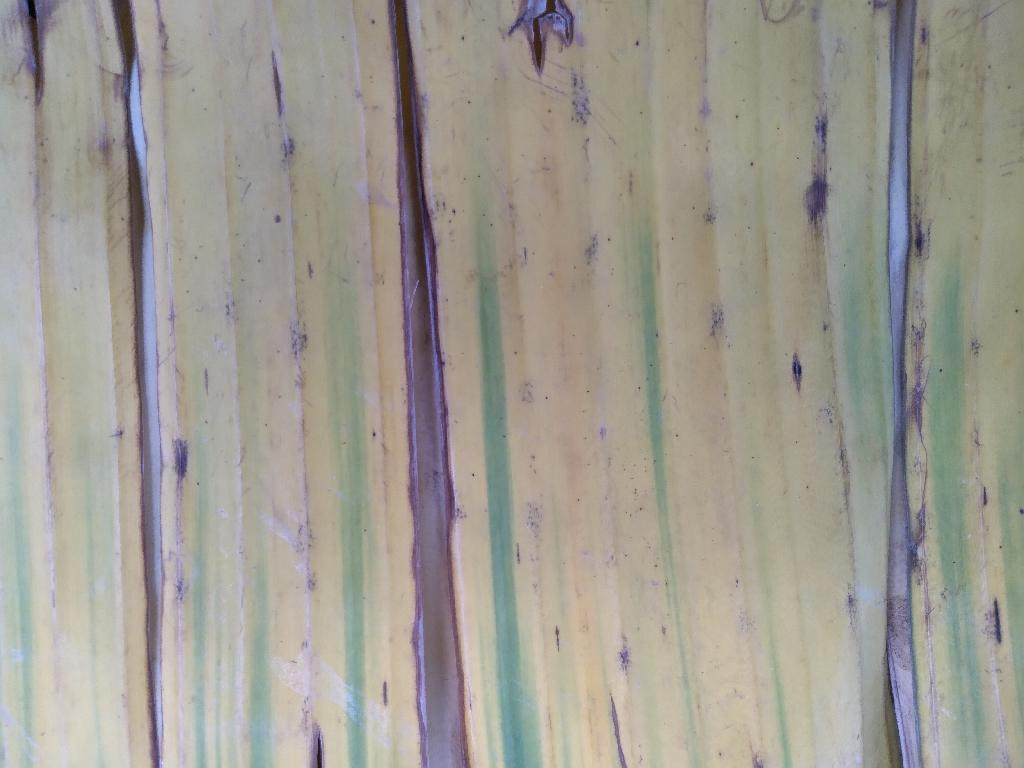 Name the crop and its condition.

banana, fusarium wilt race 1
